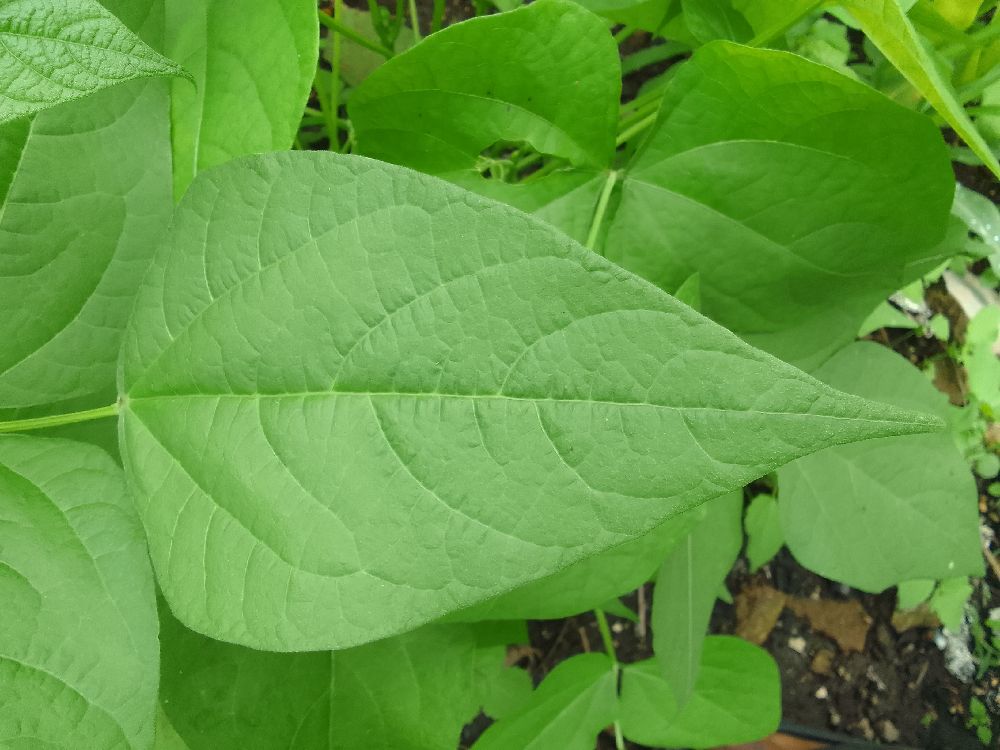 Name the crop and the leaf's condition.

common bean, healthy
